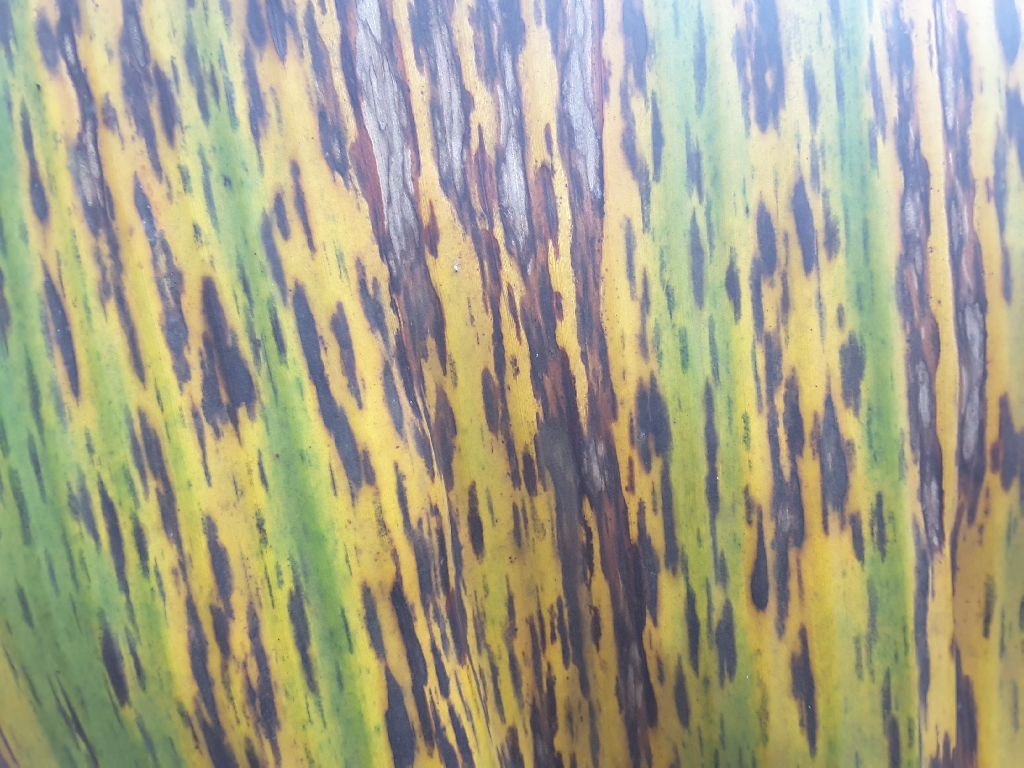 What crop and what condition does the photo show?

banana, black sigatoka
